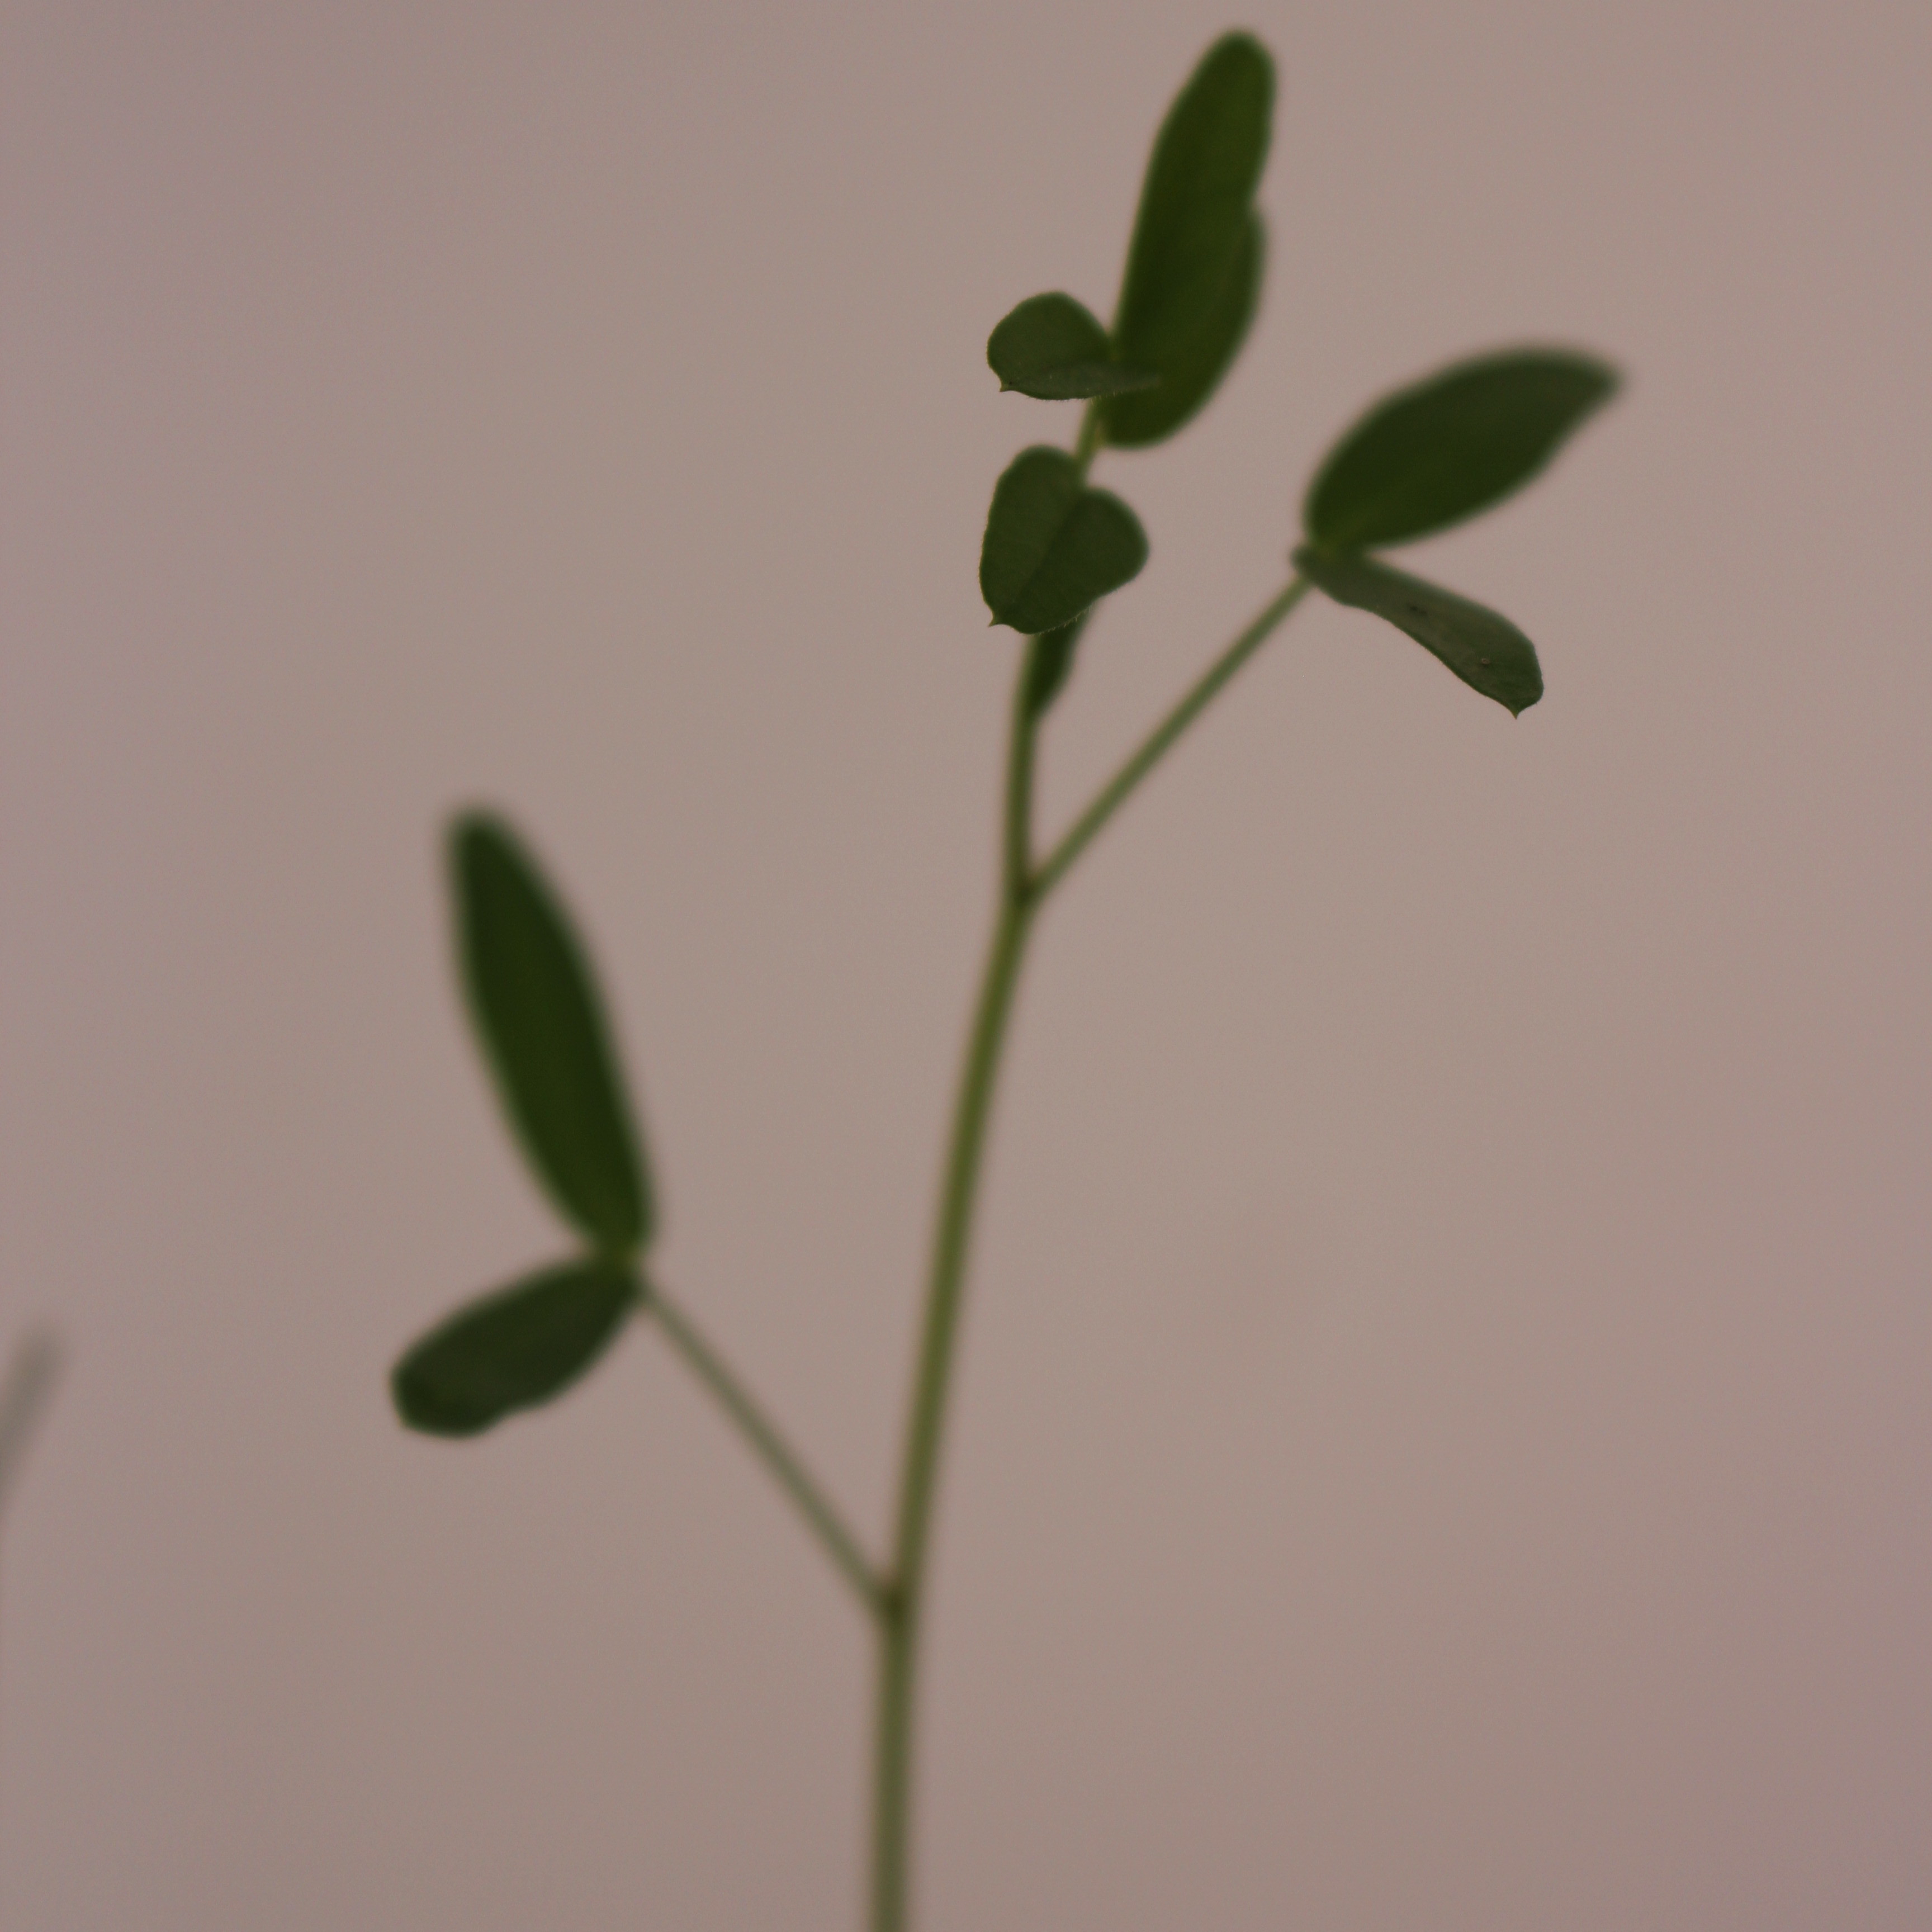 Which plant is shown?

Vicia sativa
